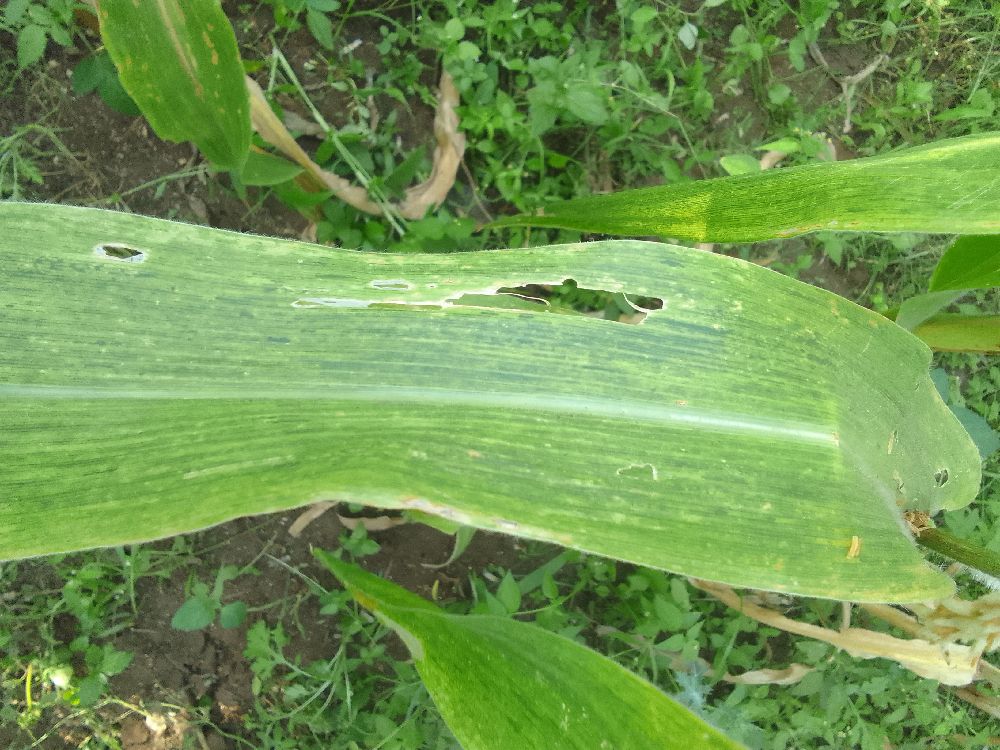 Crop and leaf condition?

maize, maize lethal necrosis
